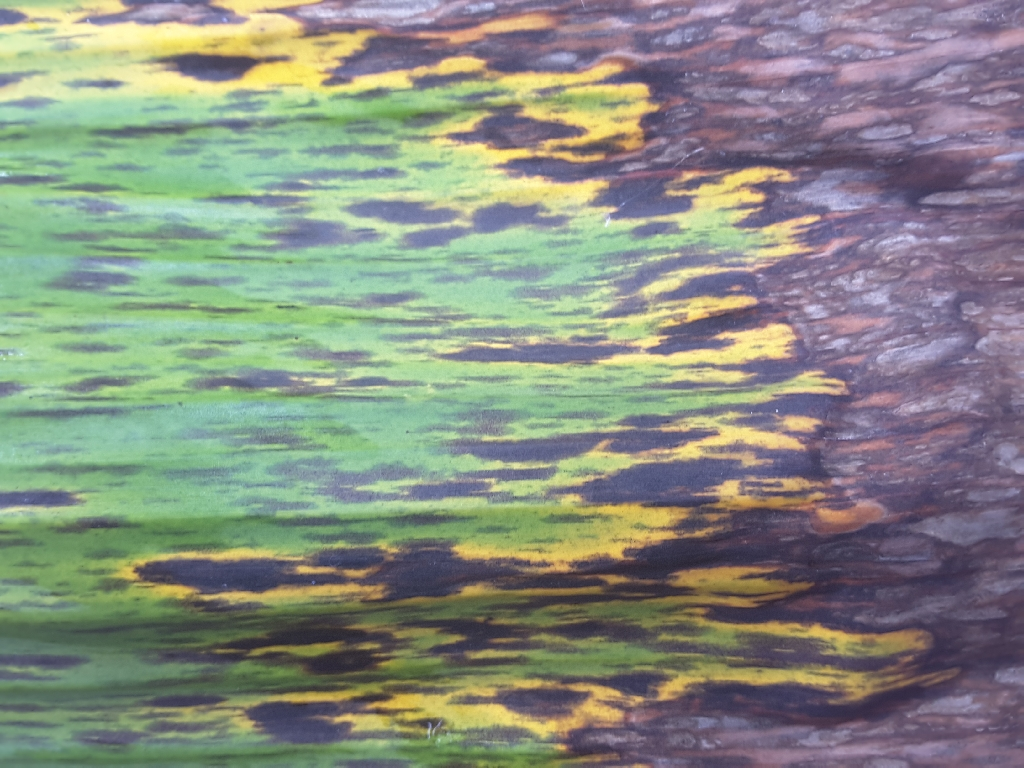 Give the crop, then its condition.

banana, black sigatoka
